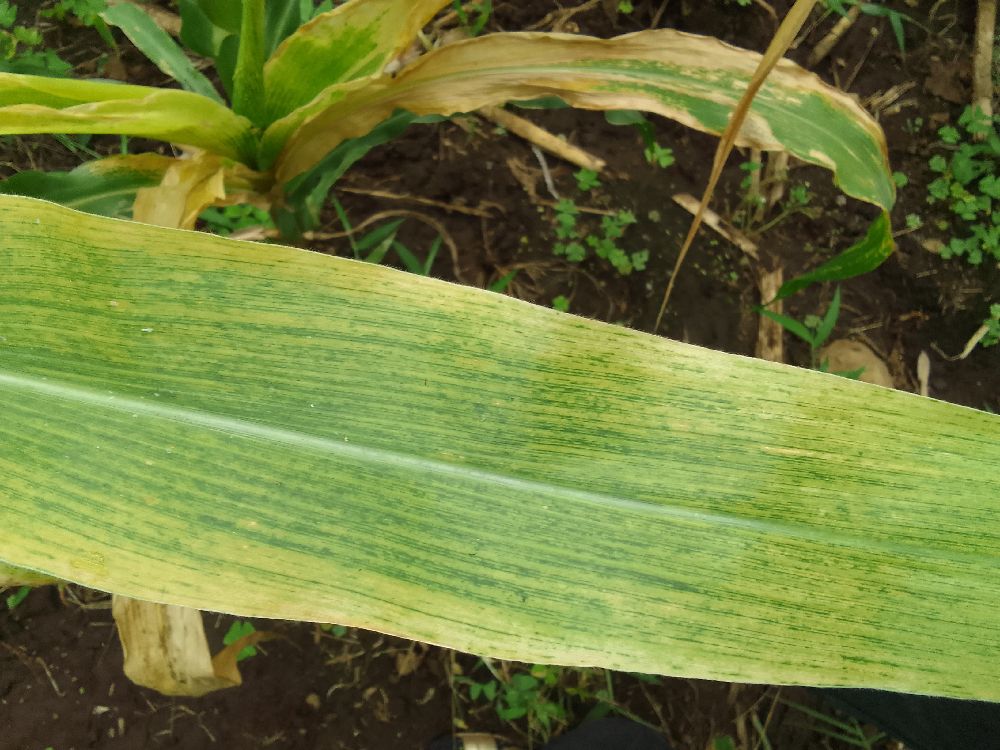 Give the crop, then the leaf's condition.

maize, maize lethal necrosis
